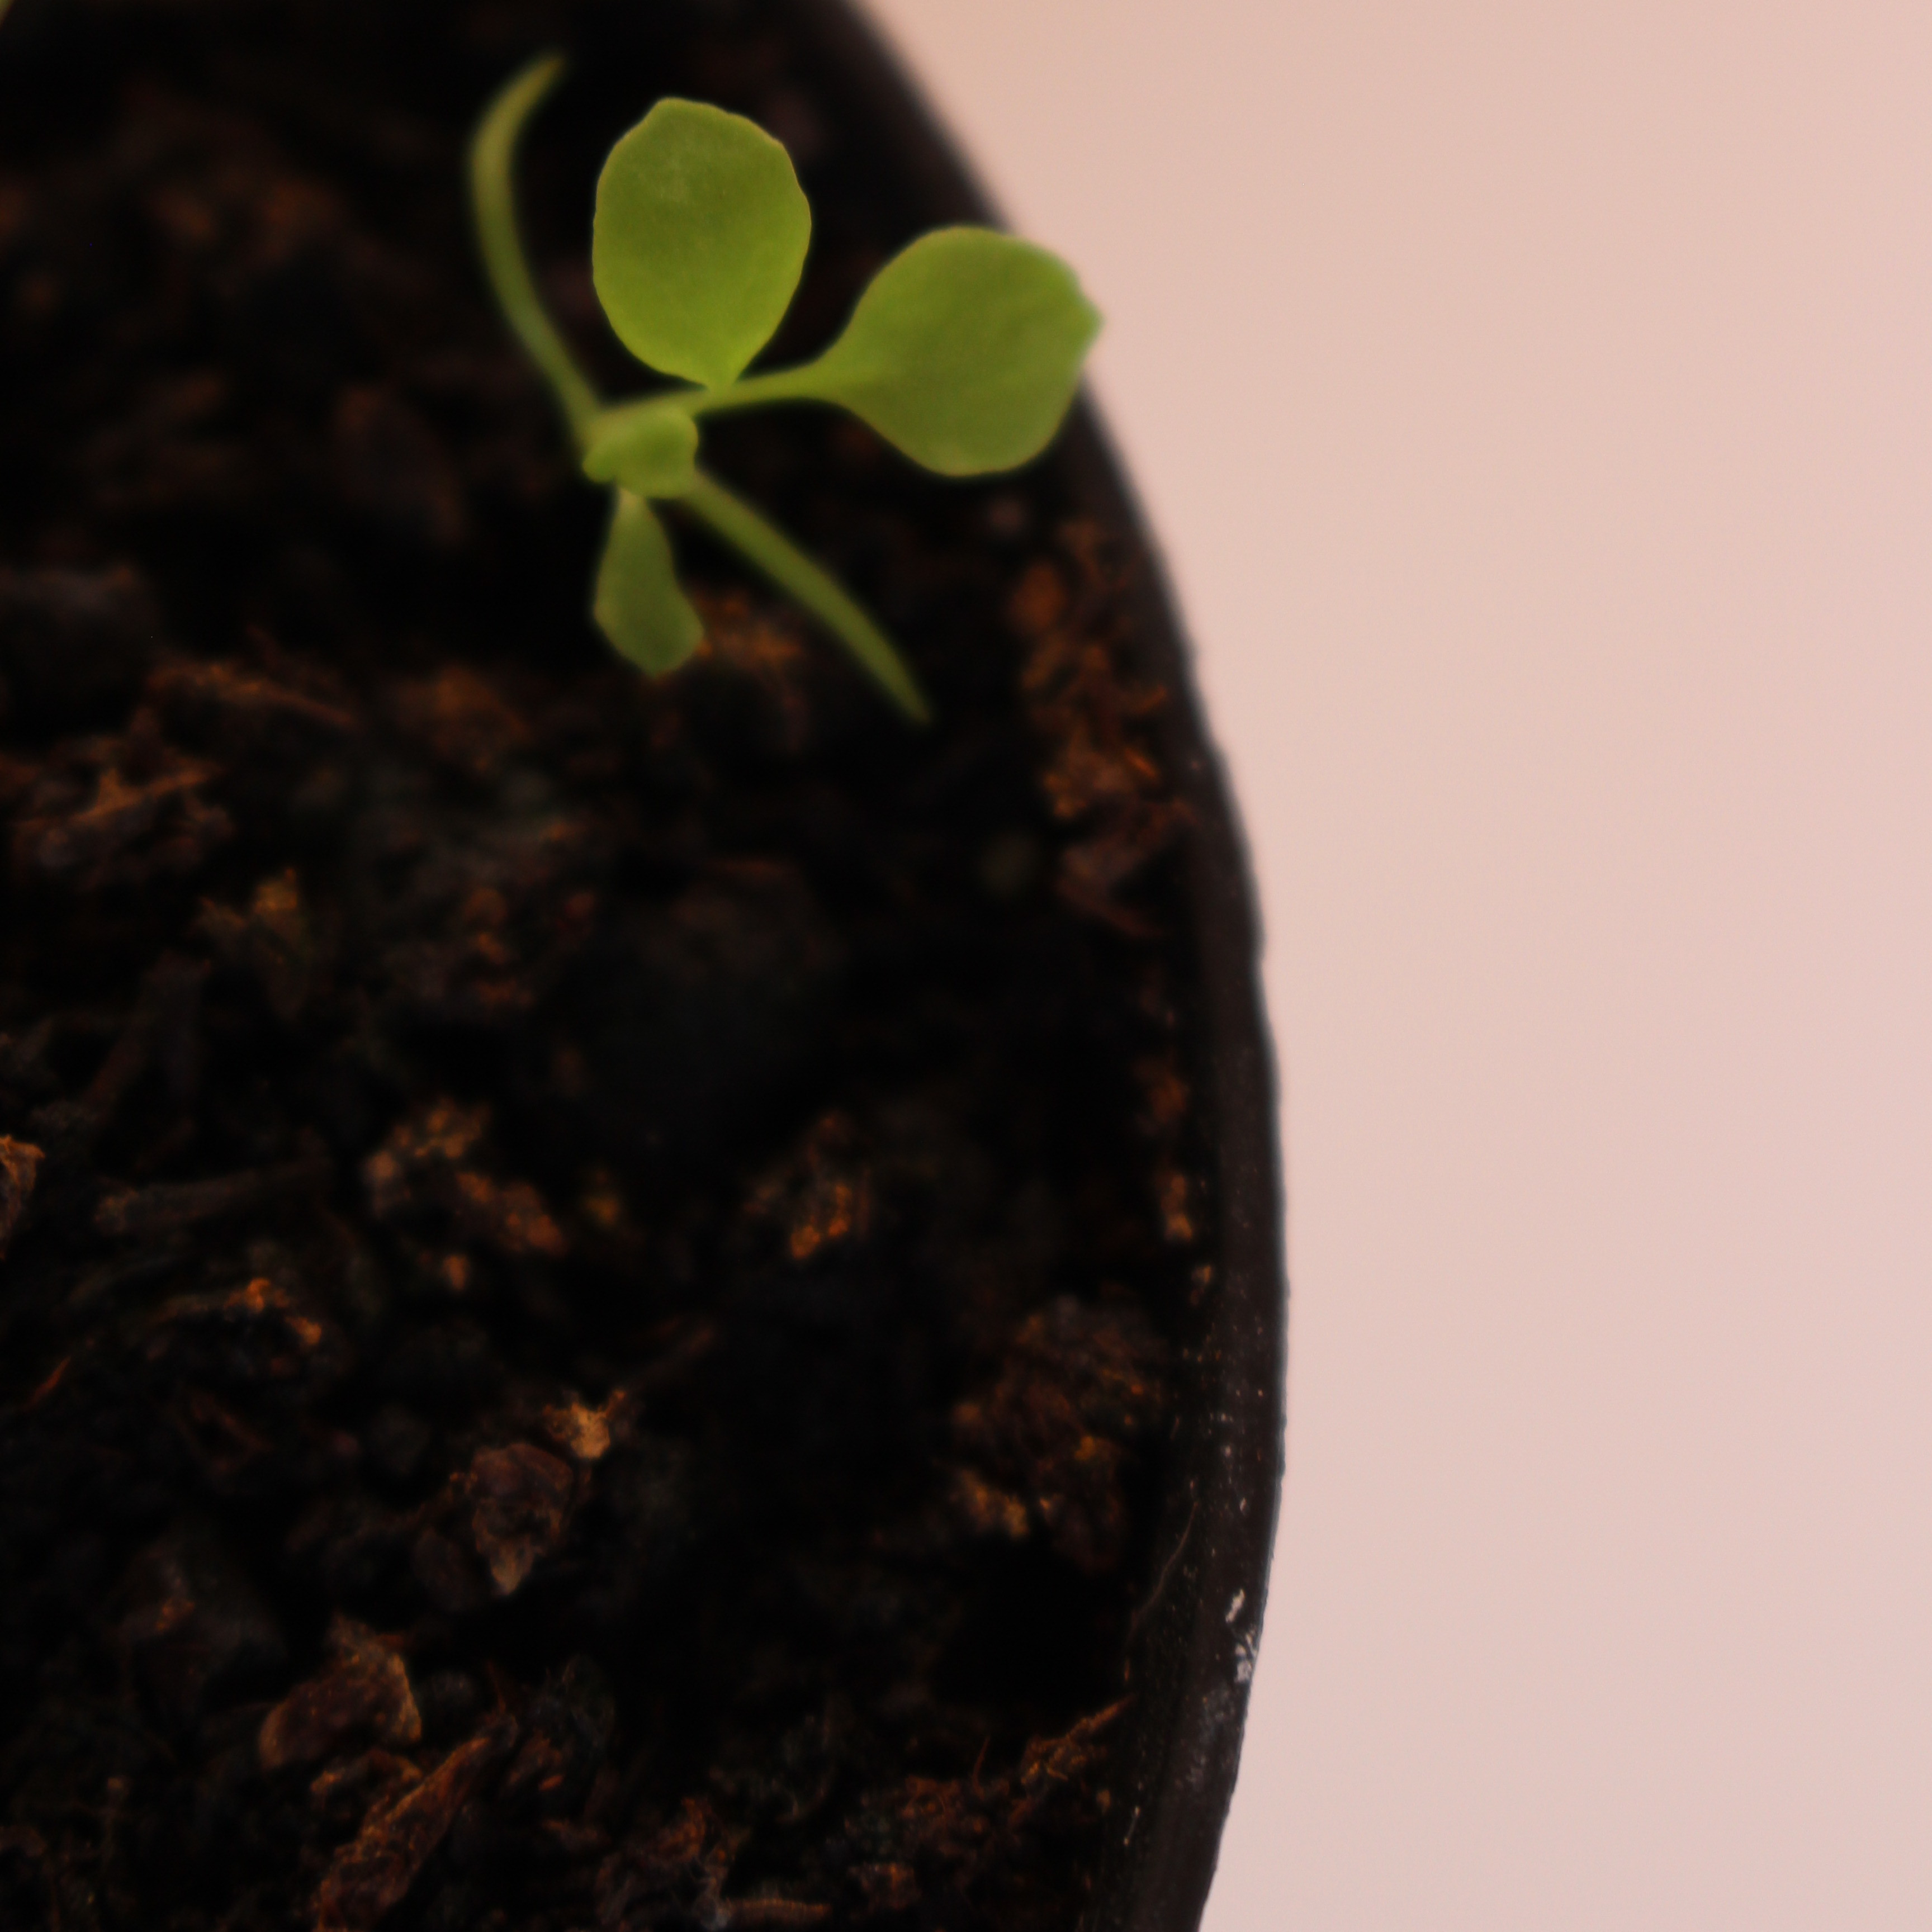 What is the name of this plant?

Papaver rhoeas
